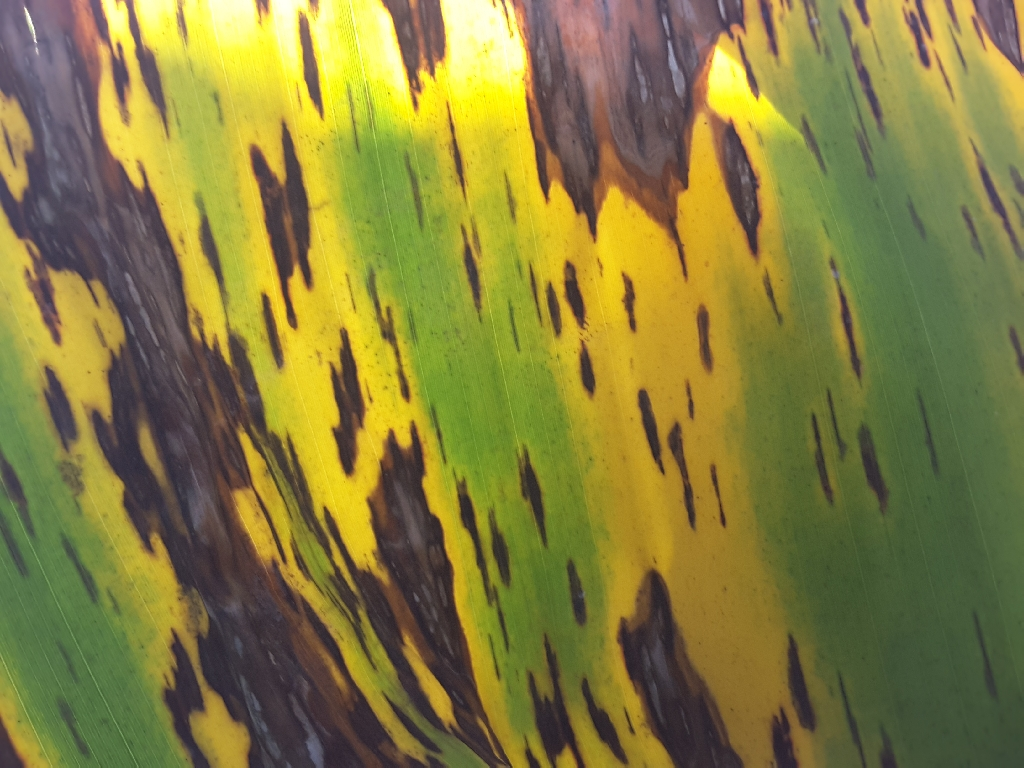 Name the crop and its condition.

banana, black sigatoka
